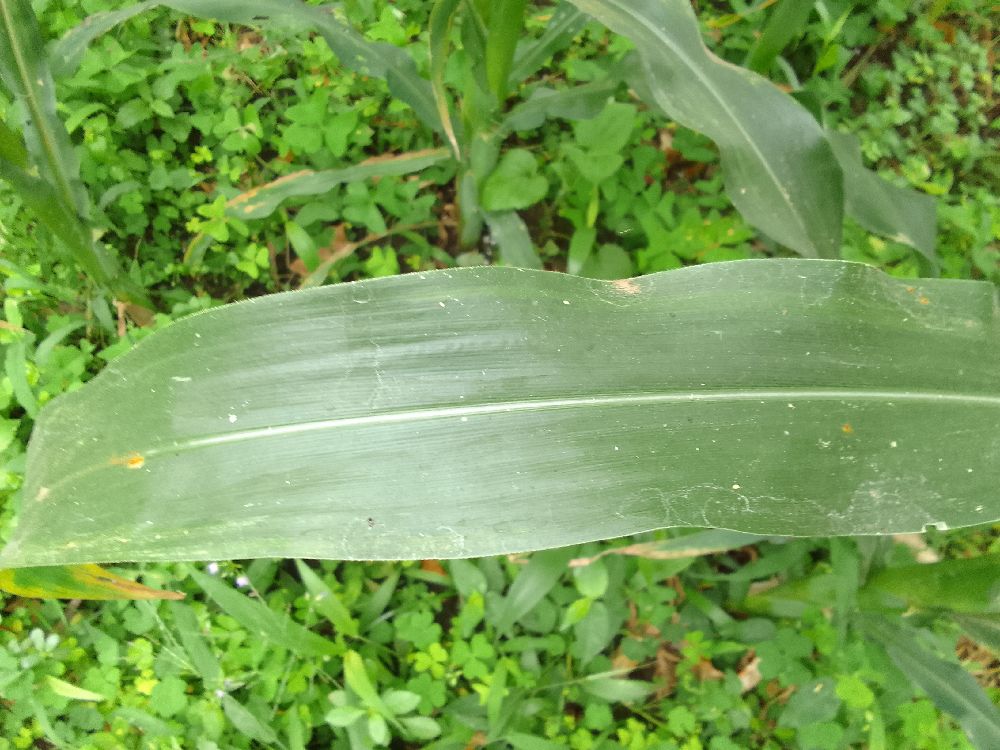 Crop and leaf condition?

maize, healthy
